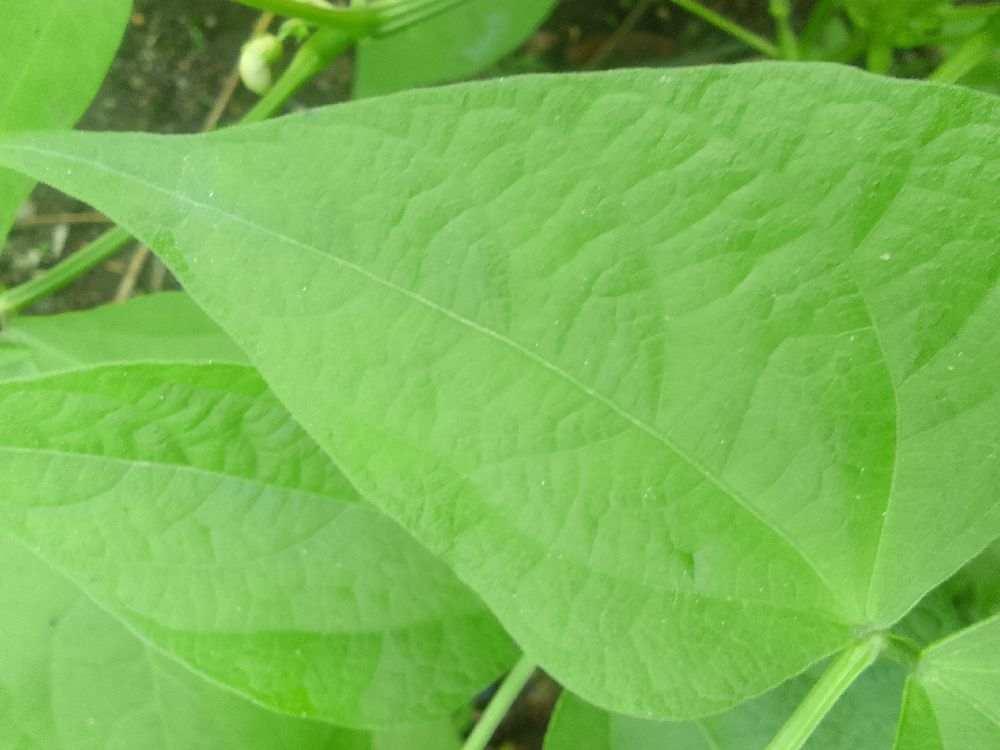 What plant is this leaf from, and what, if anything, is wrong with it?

common bean, healthy
